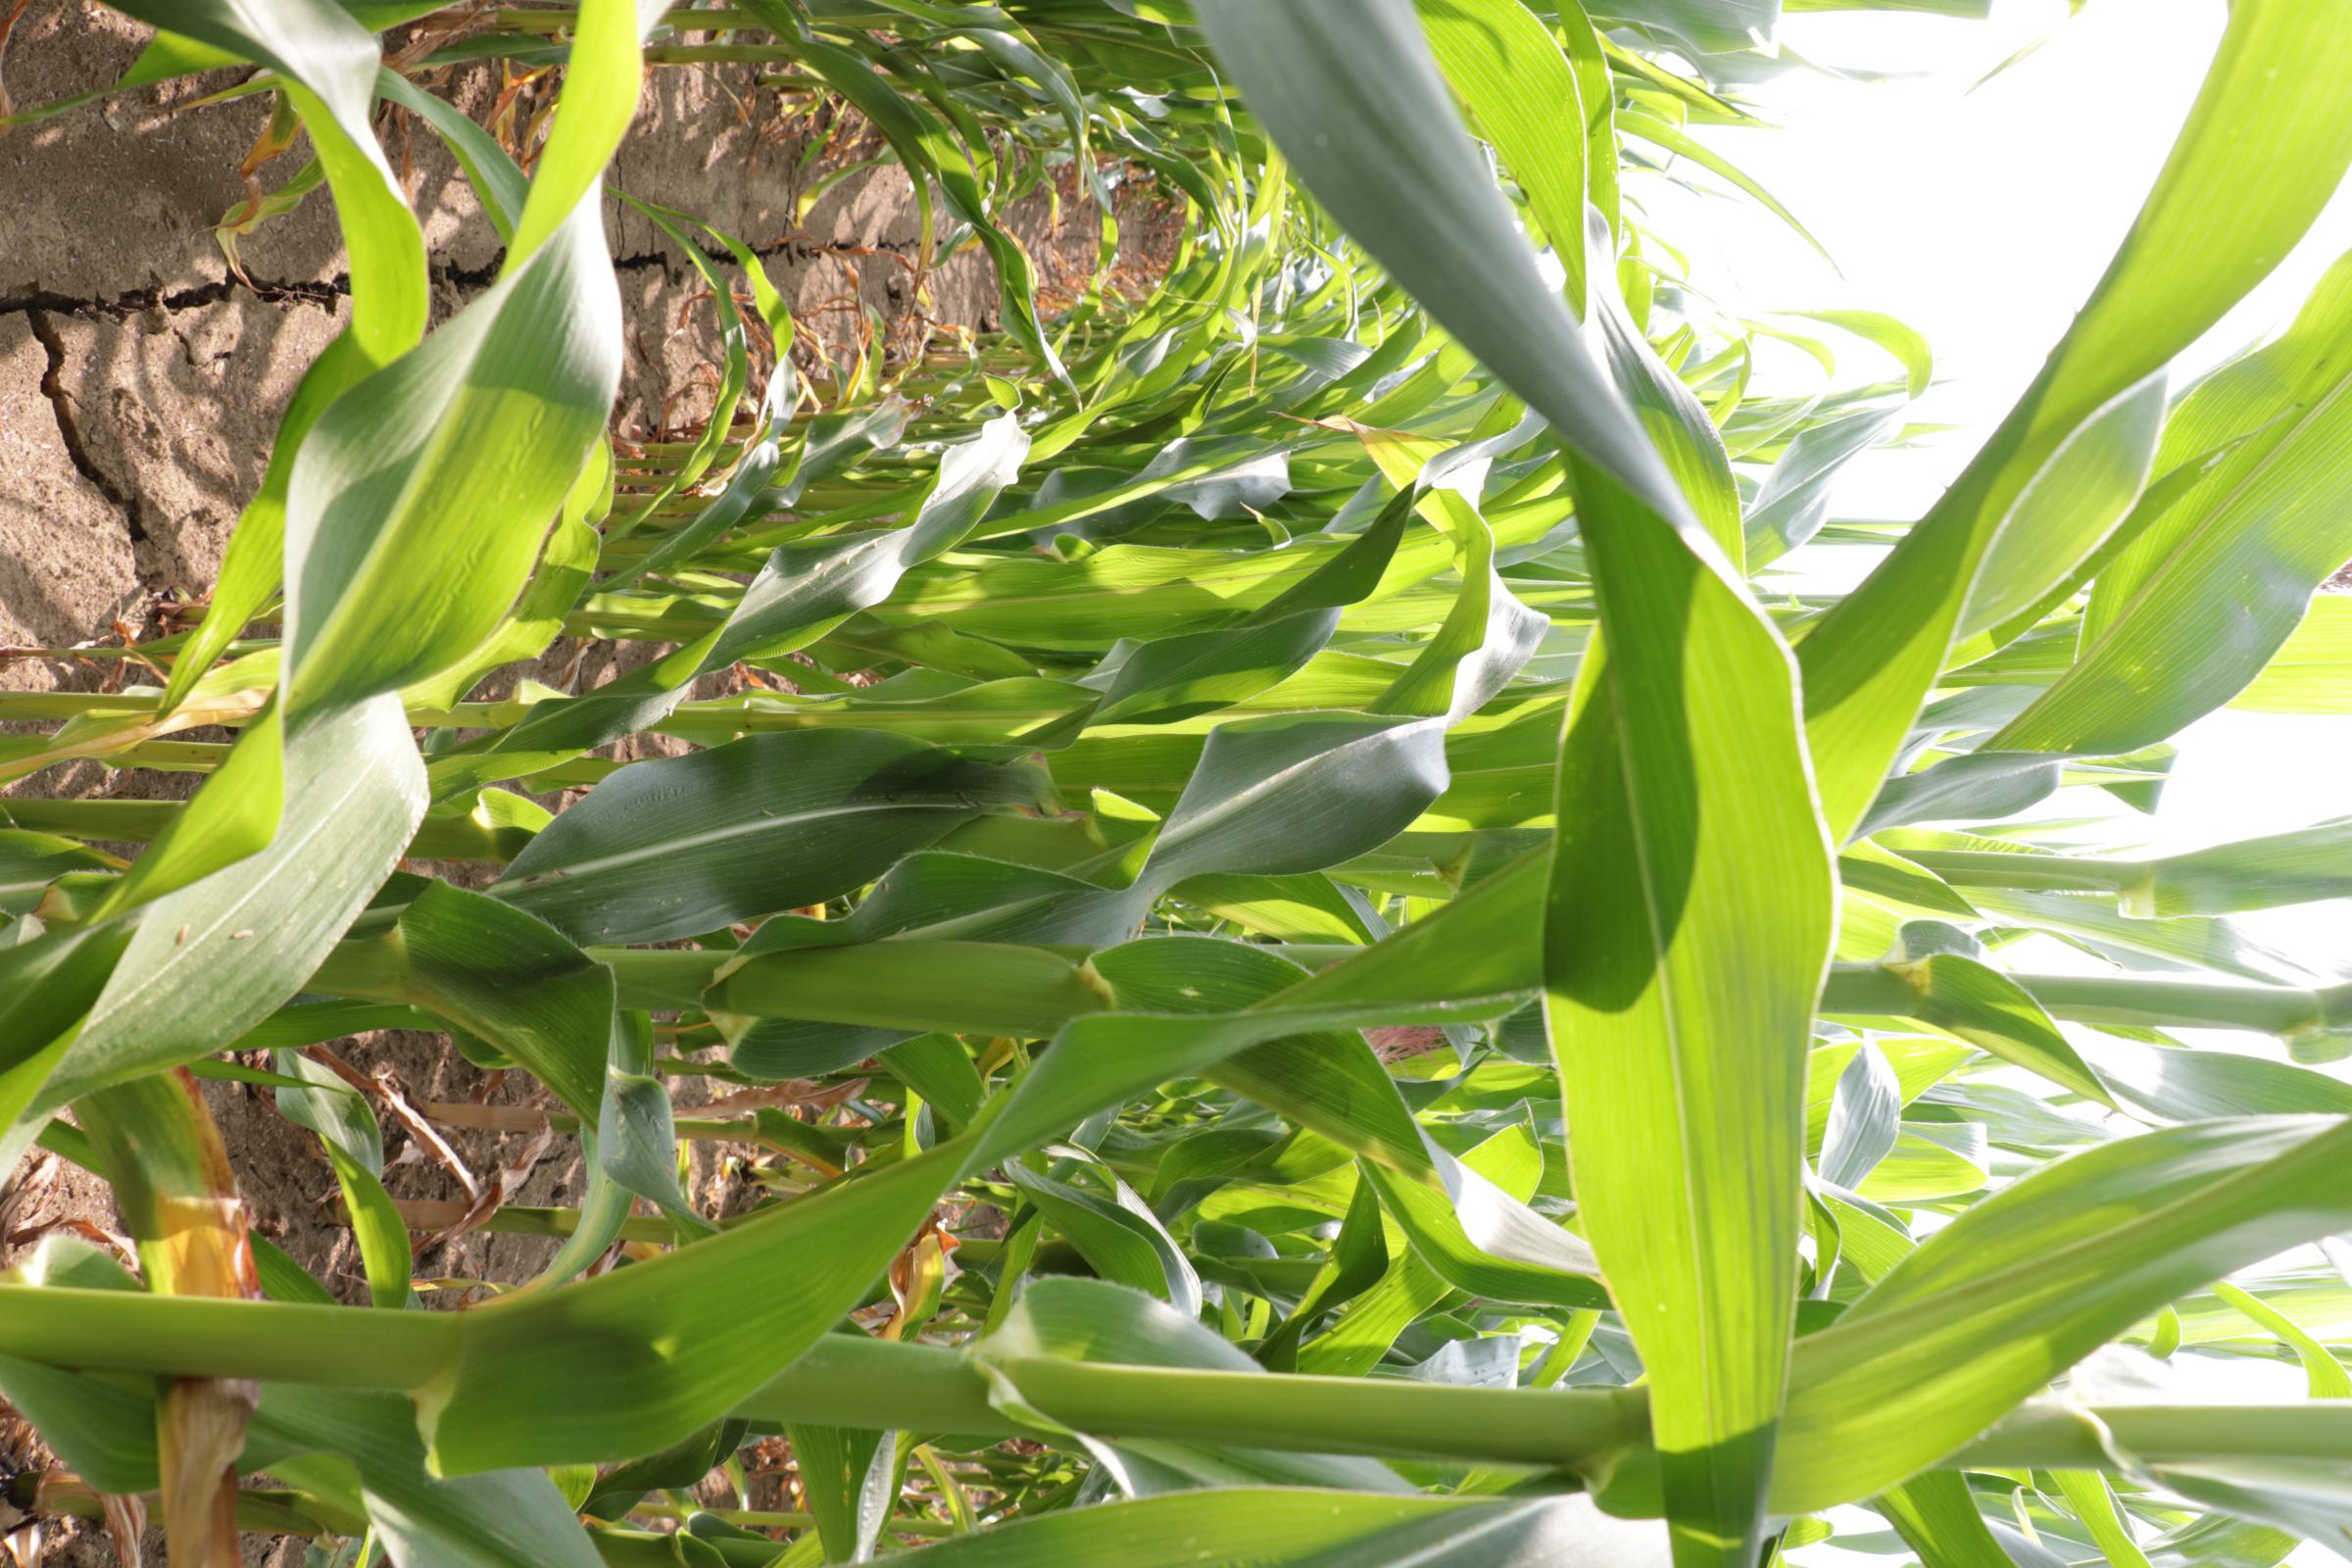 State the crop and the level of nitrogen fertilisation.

maize, reduced nitrogen fertilisation
